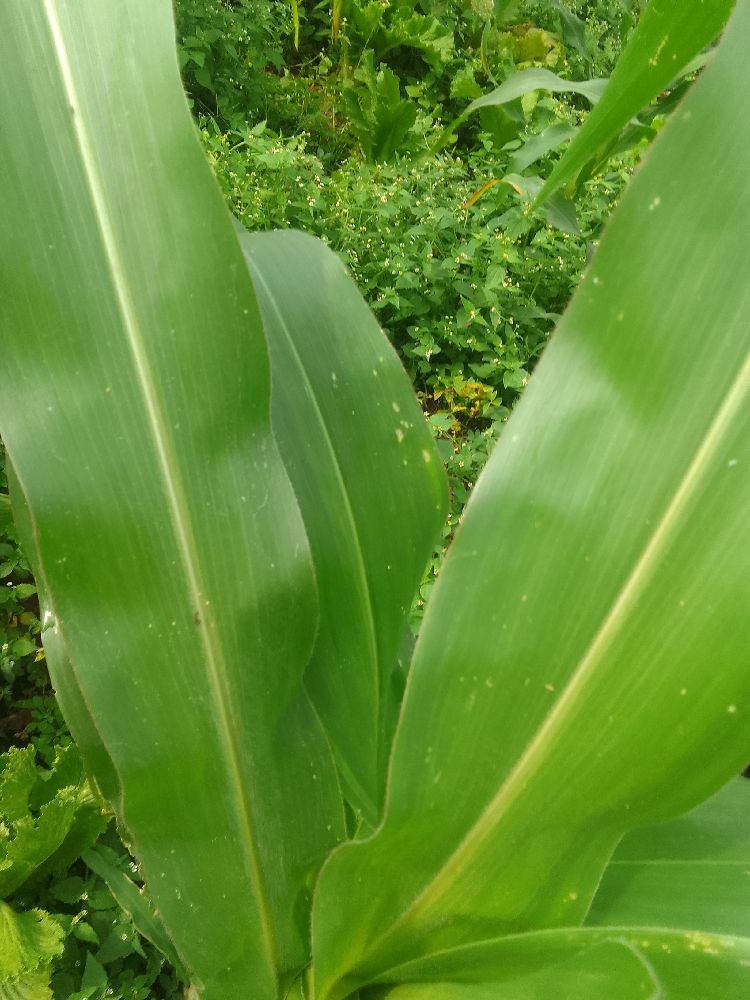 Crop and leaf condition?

maize, healthy
